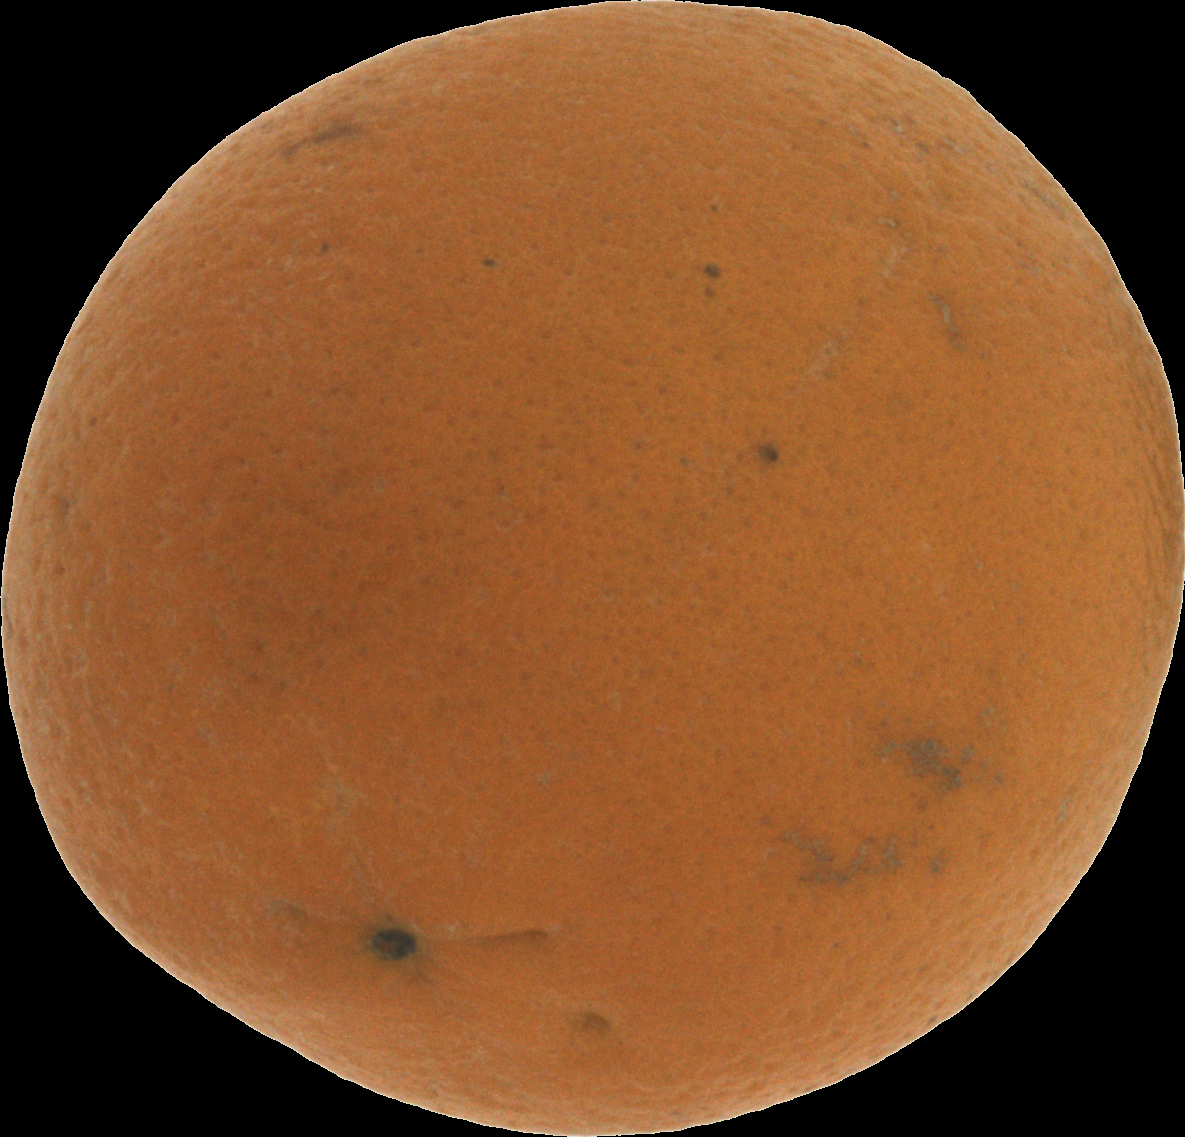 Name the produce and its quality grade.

orange, bad
